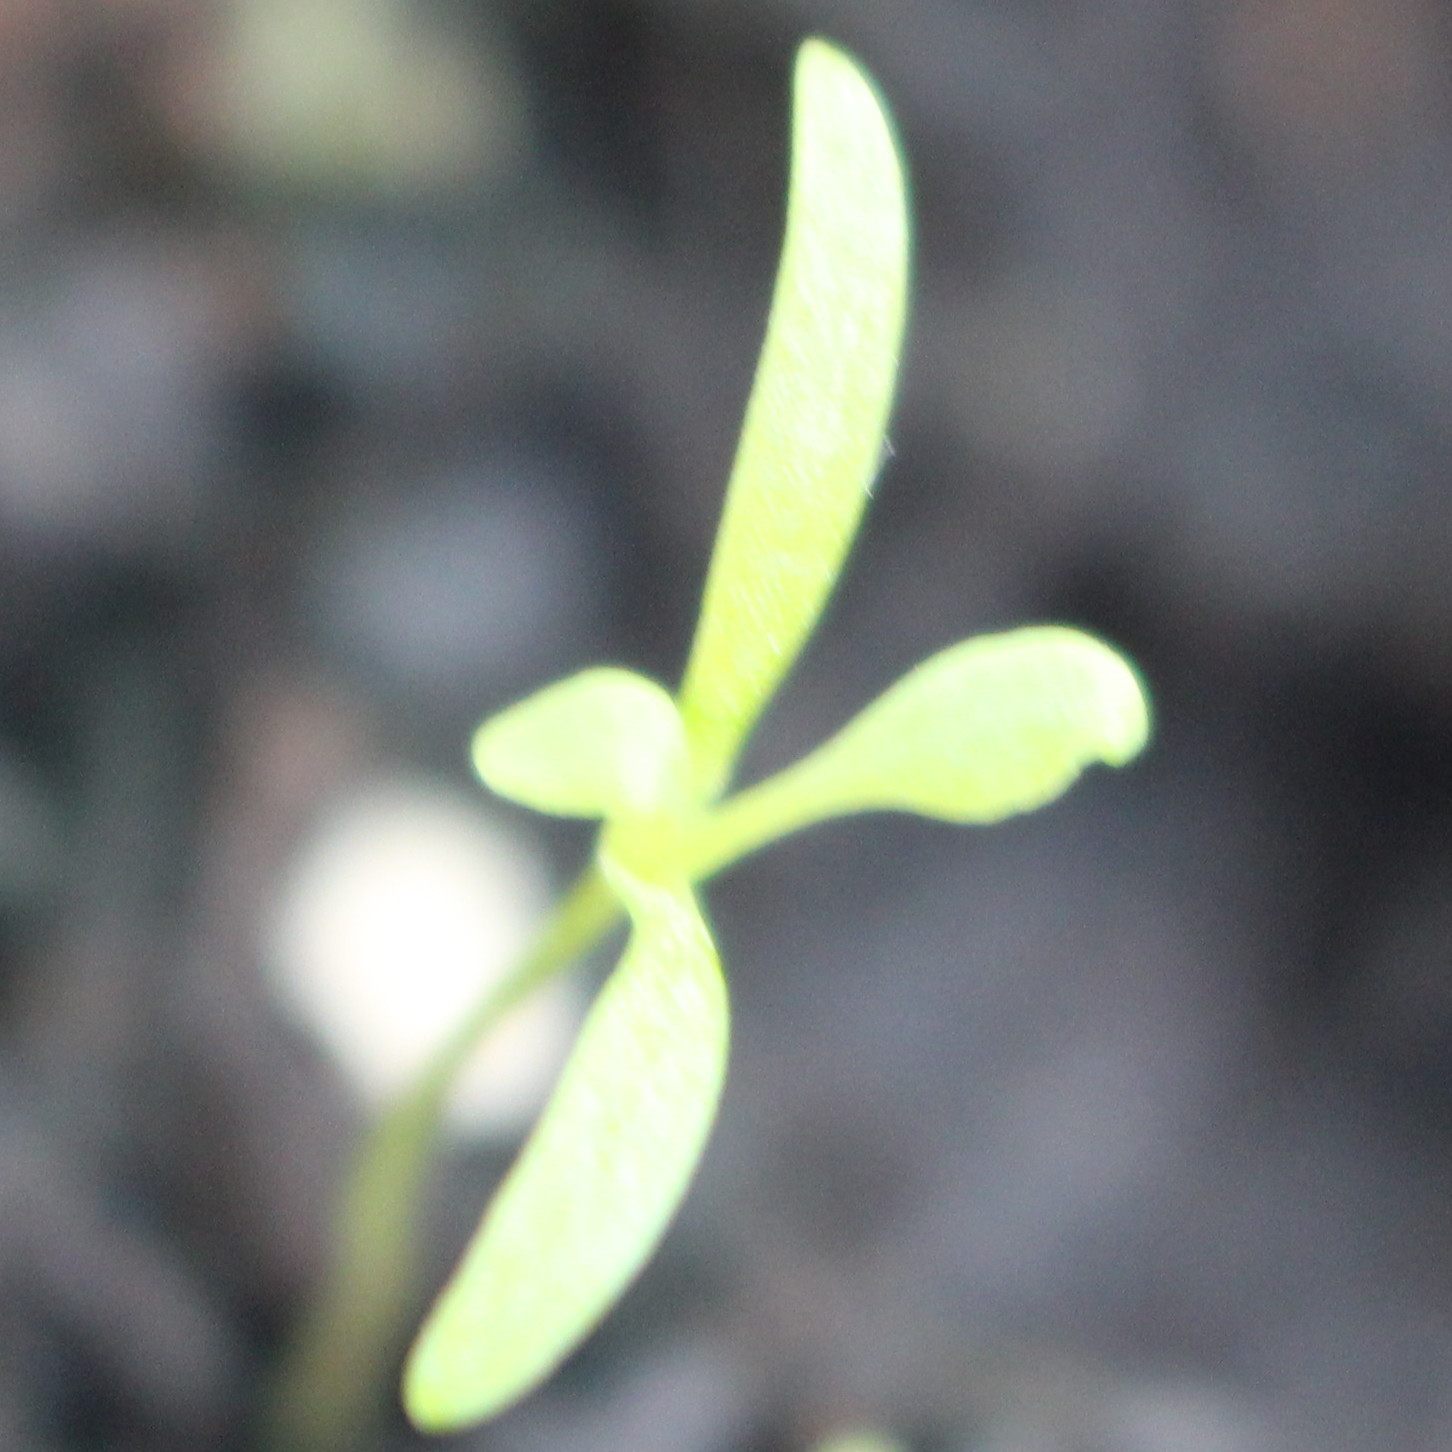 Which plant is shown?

Papaver rhoeas
